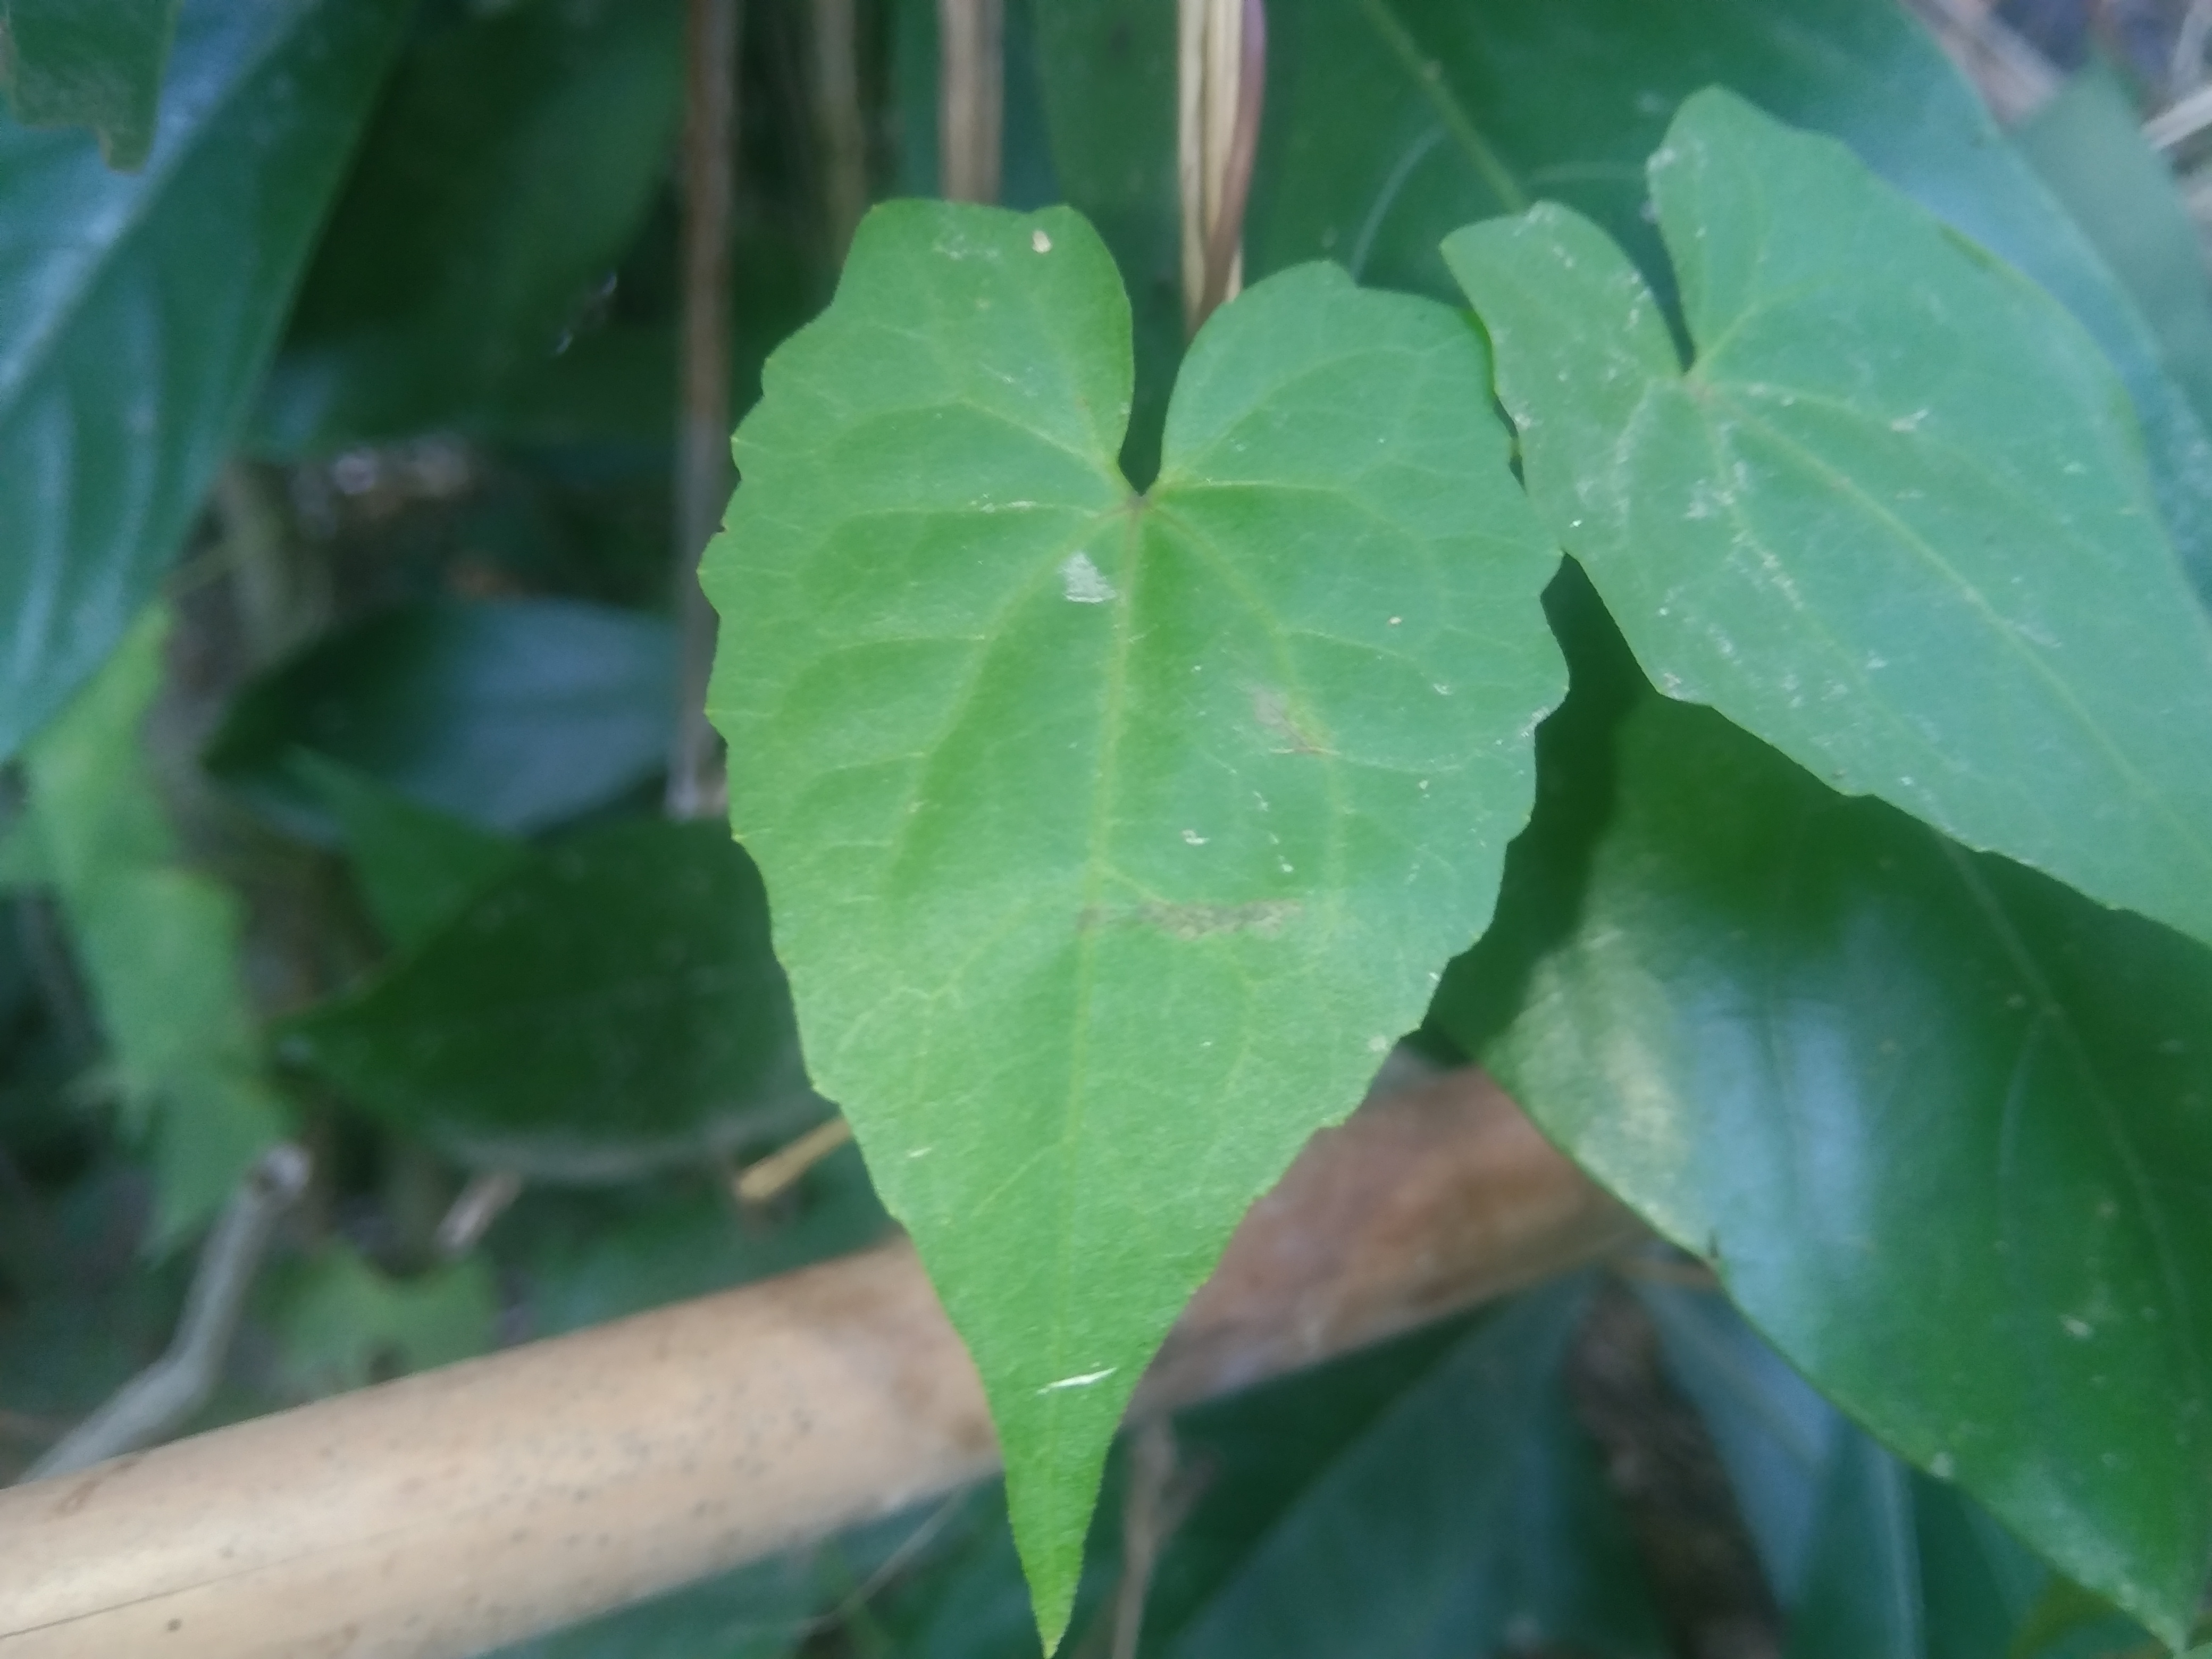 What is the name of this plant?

bitter vine
